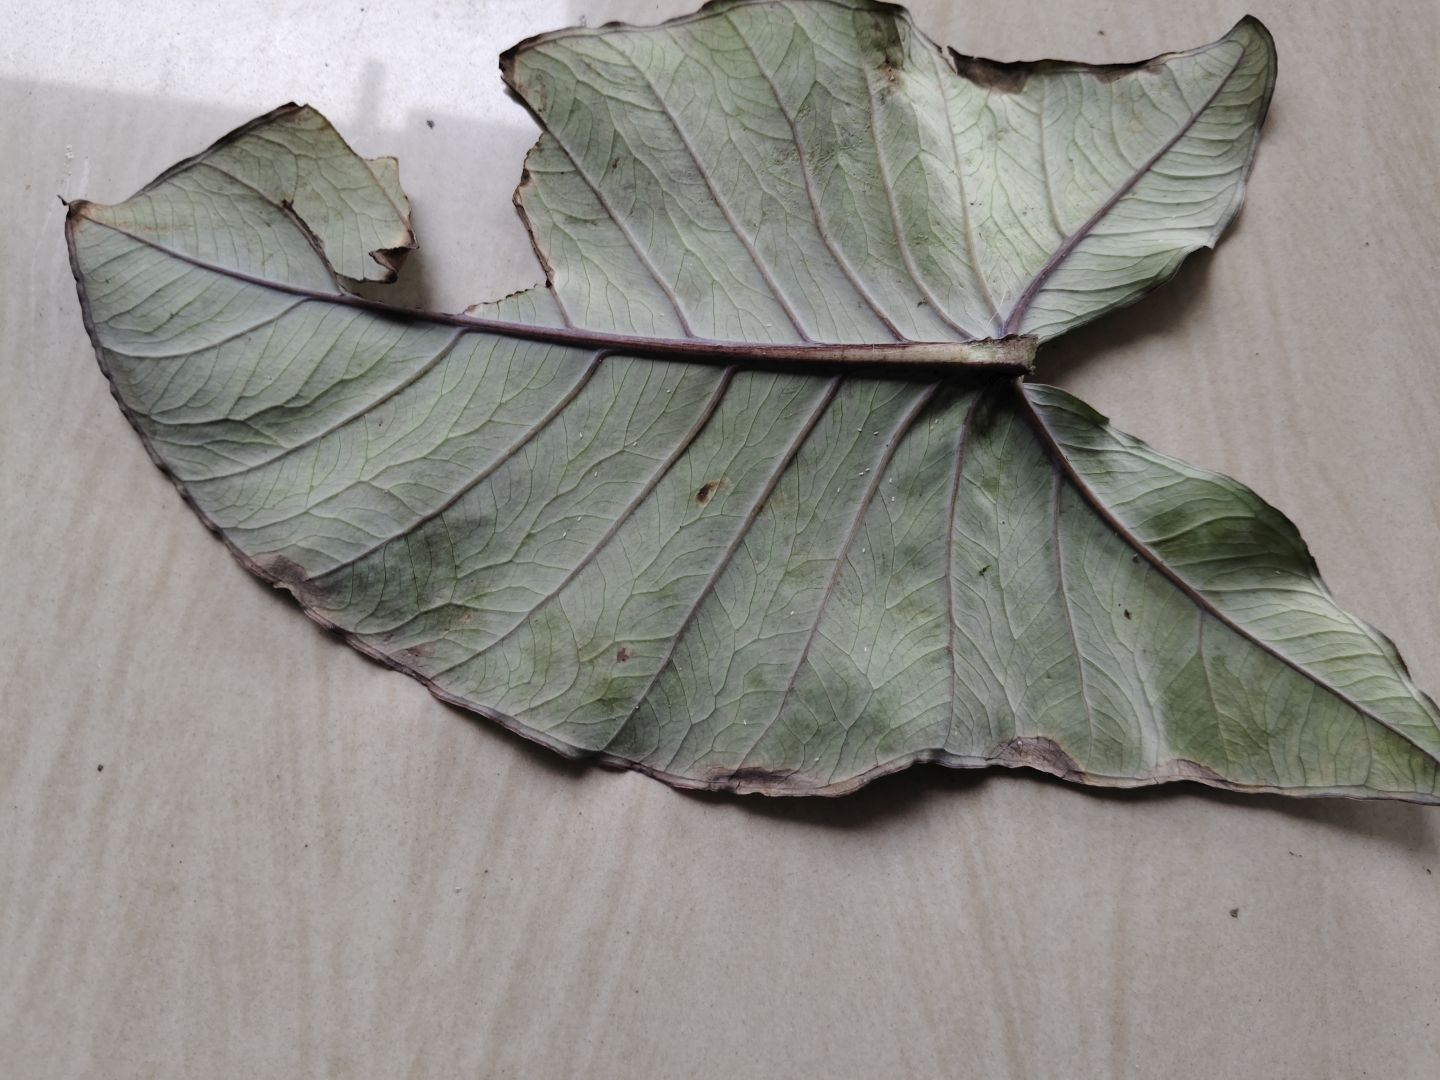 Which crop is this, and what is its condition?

taro, leaf blight
